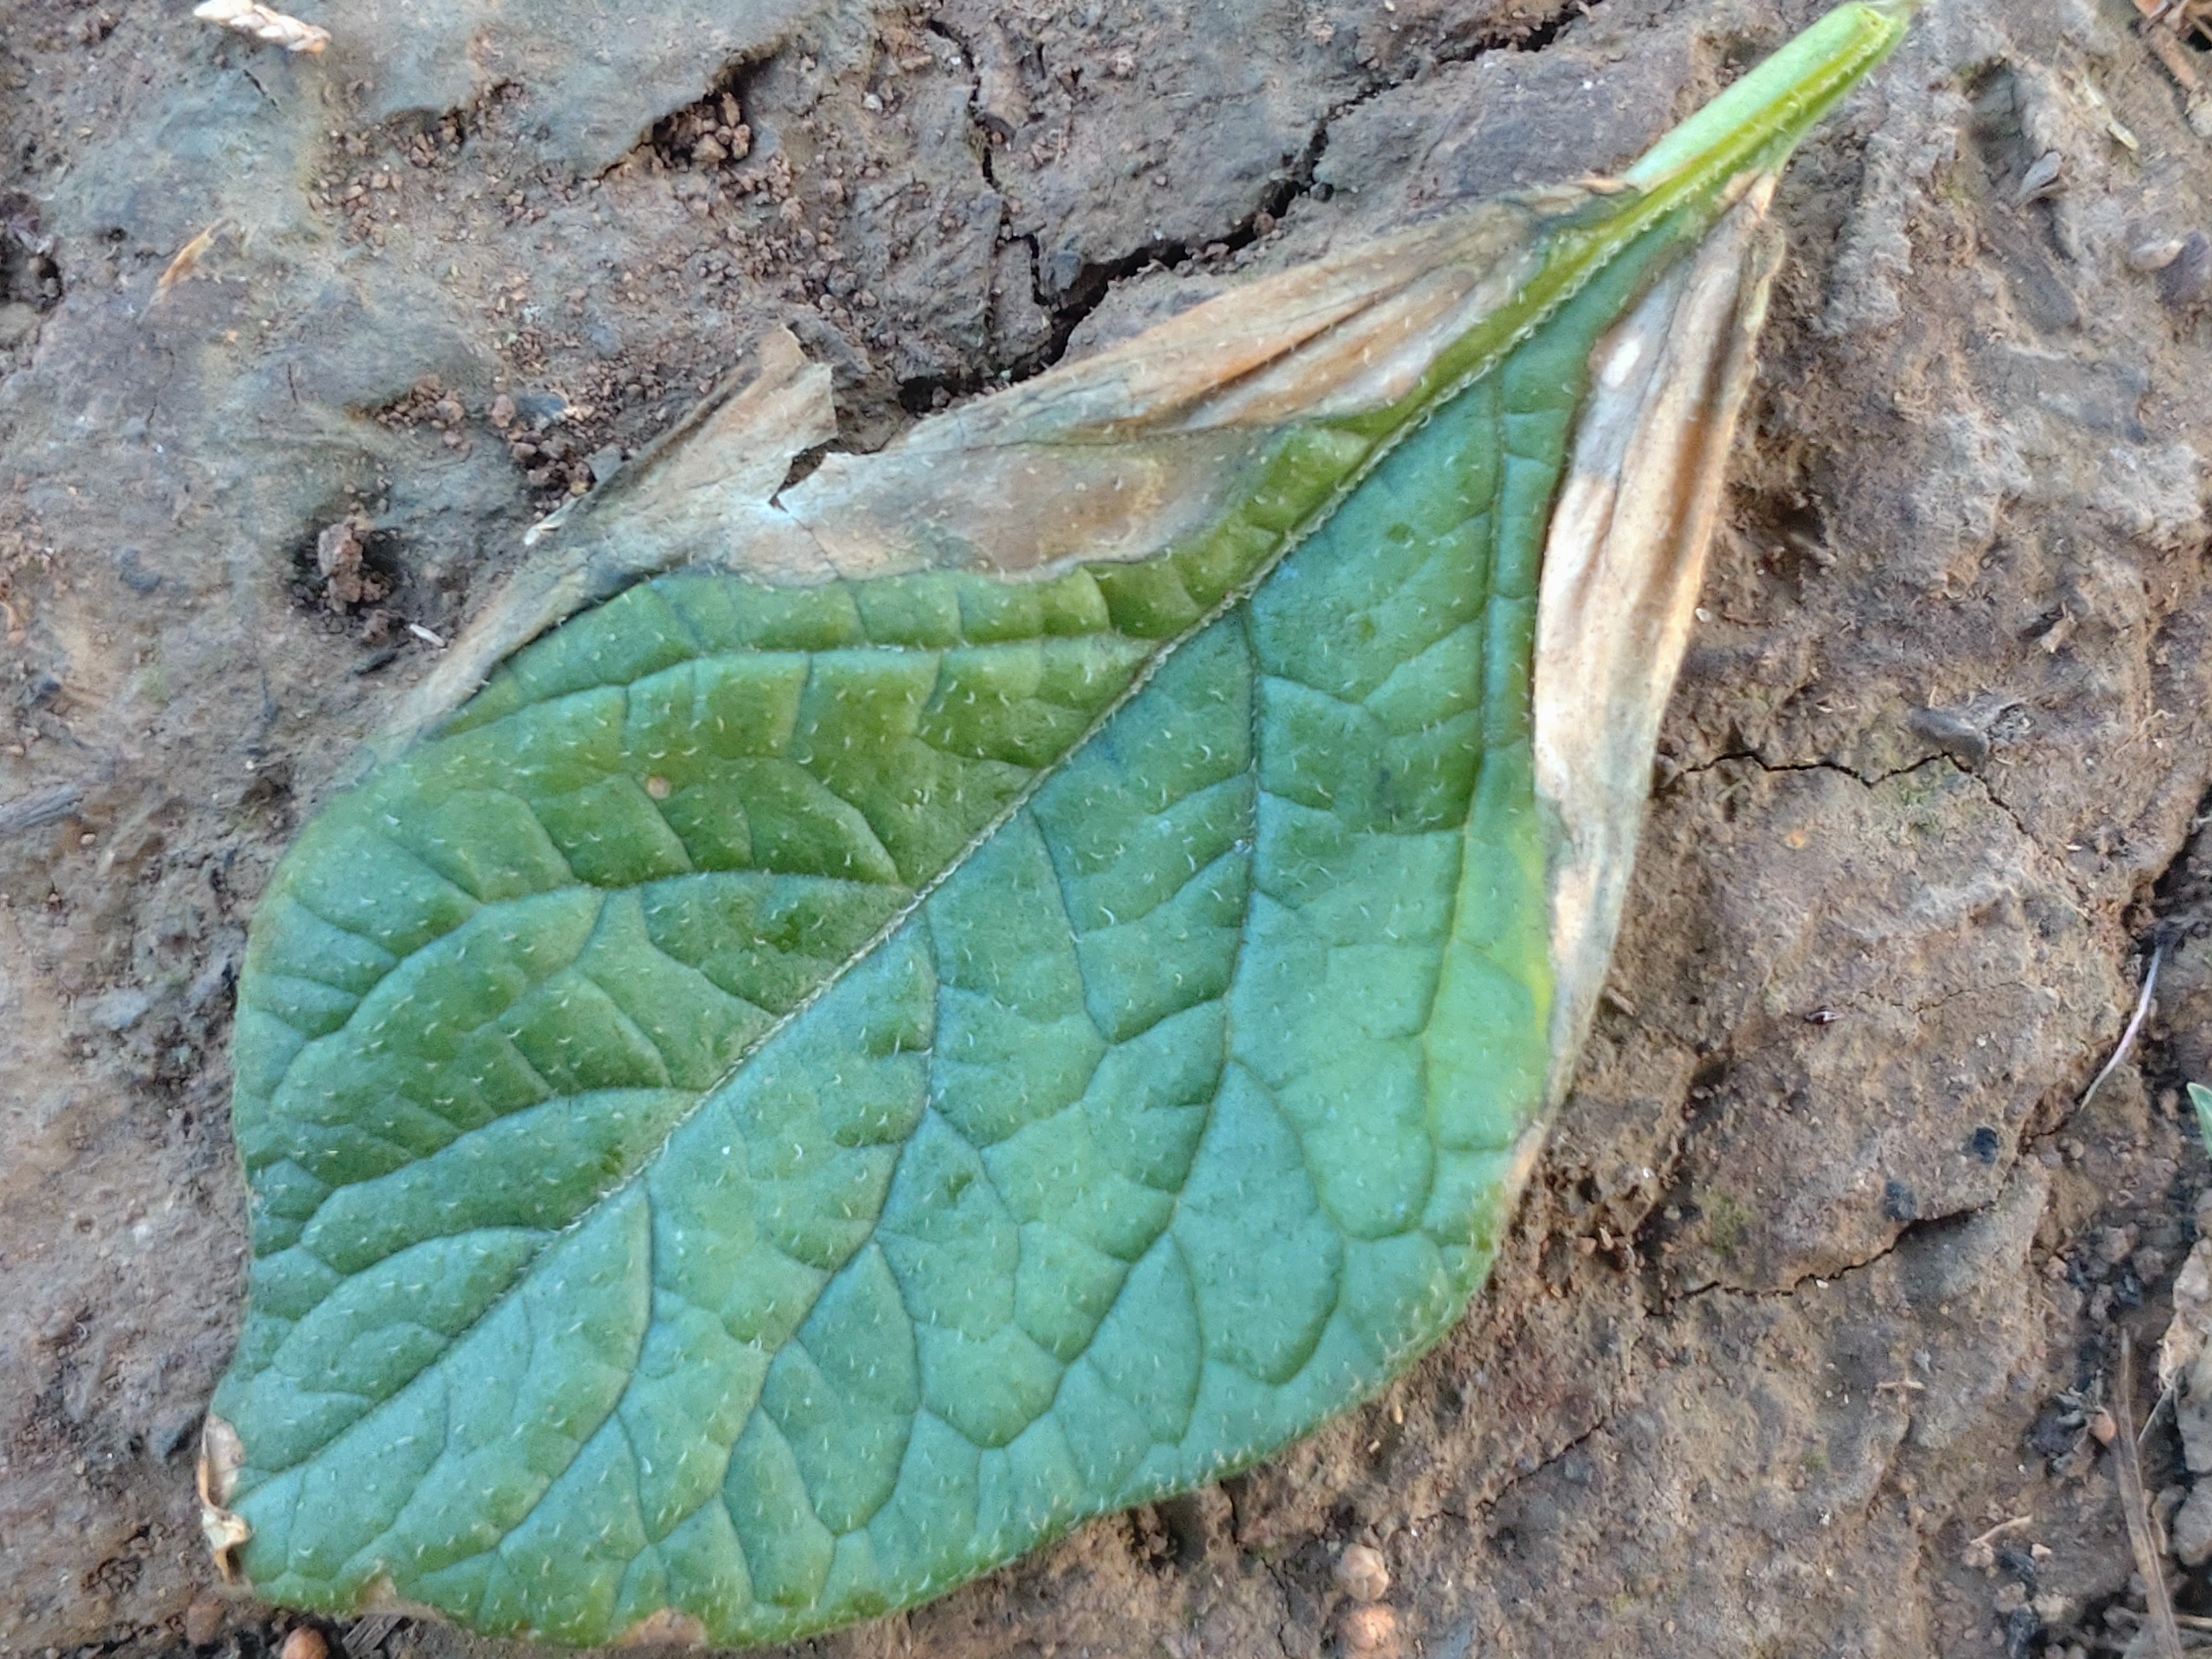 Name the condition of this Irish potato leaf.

early blight
